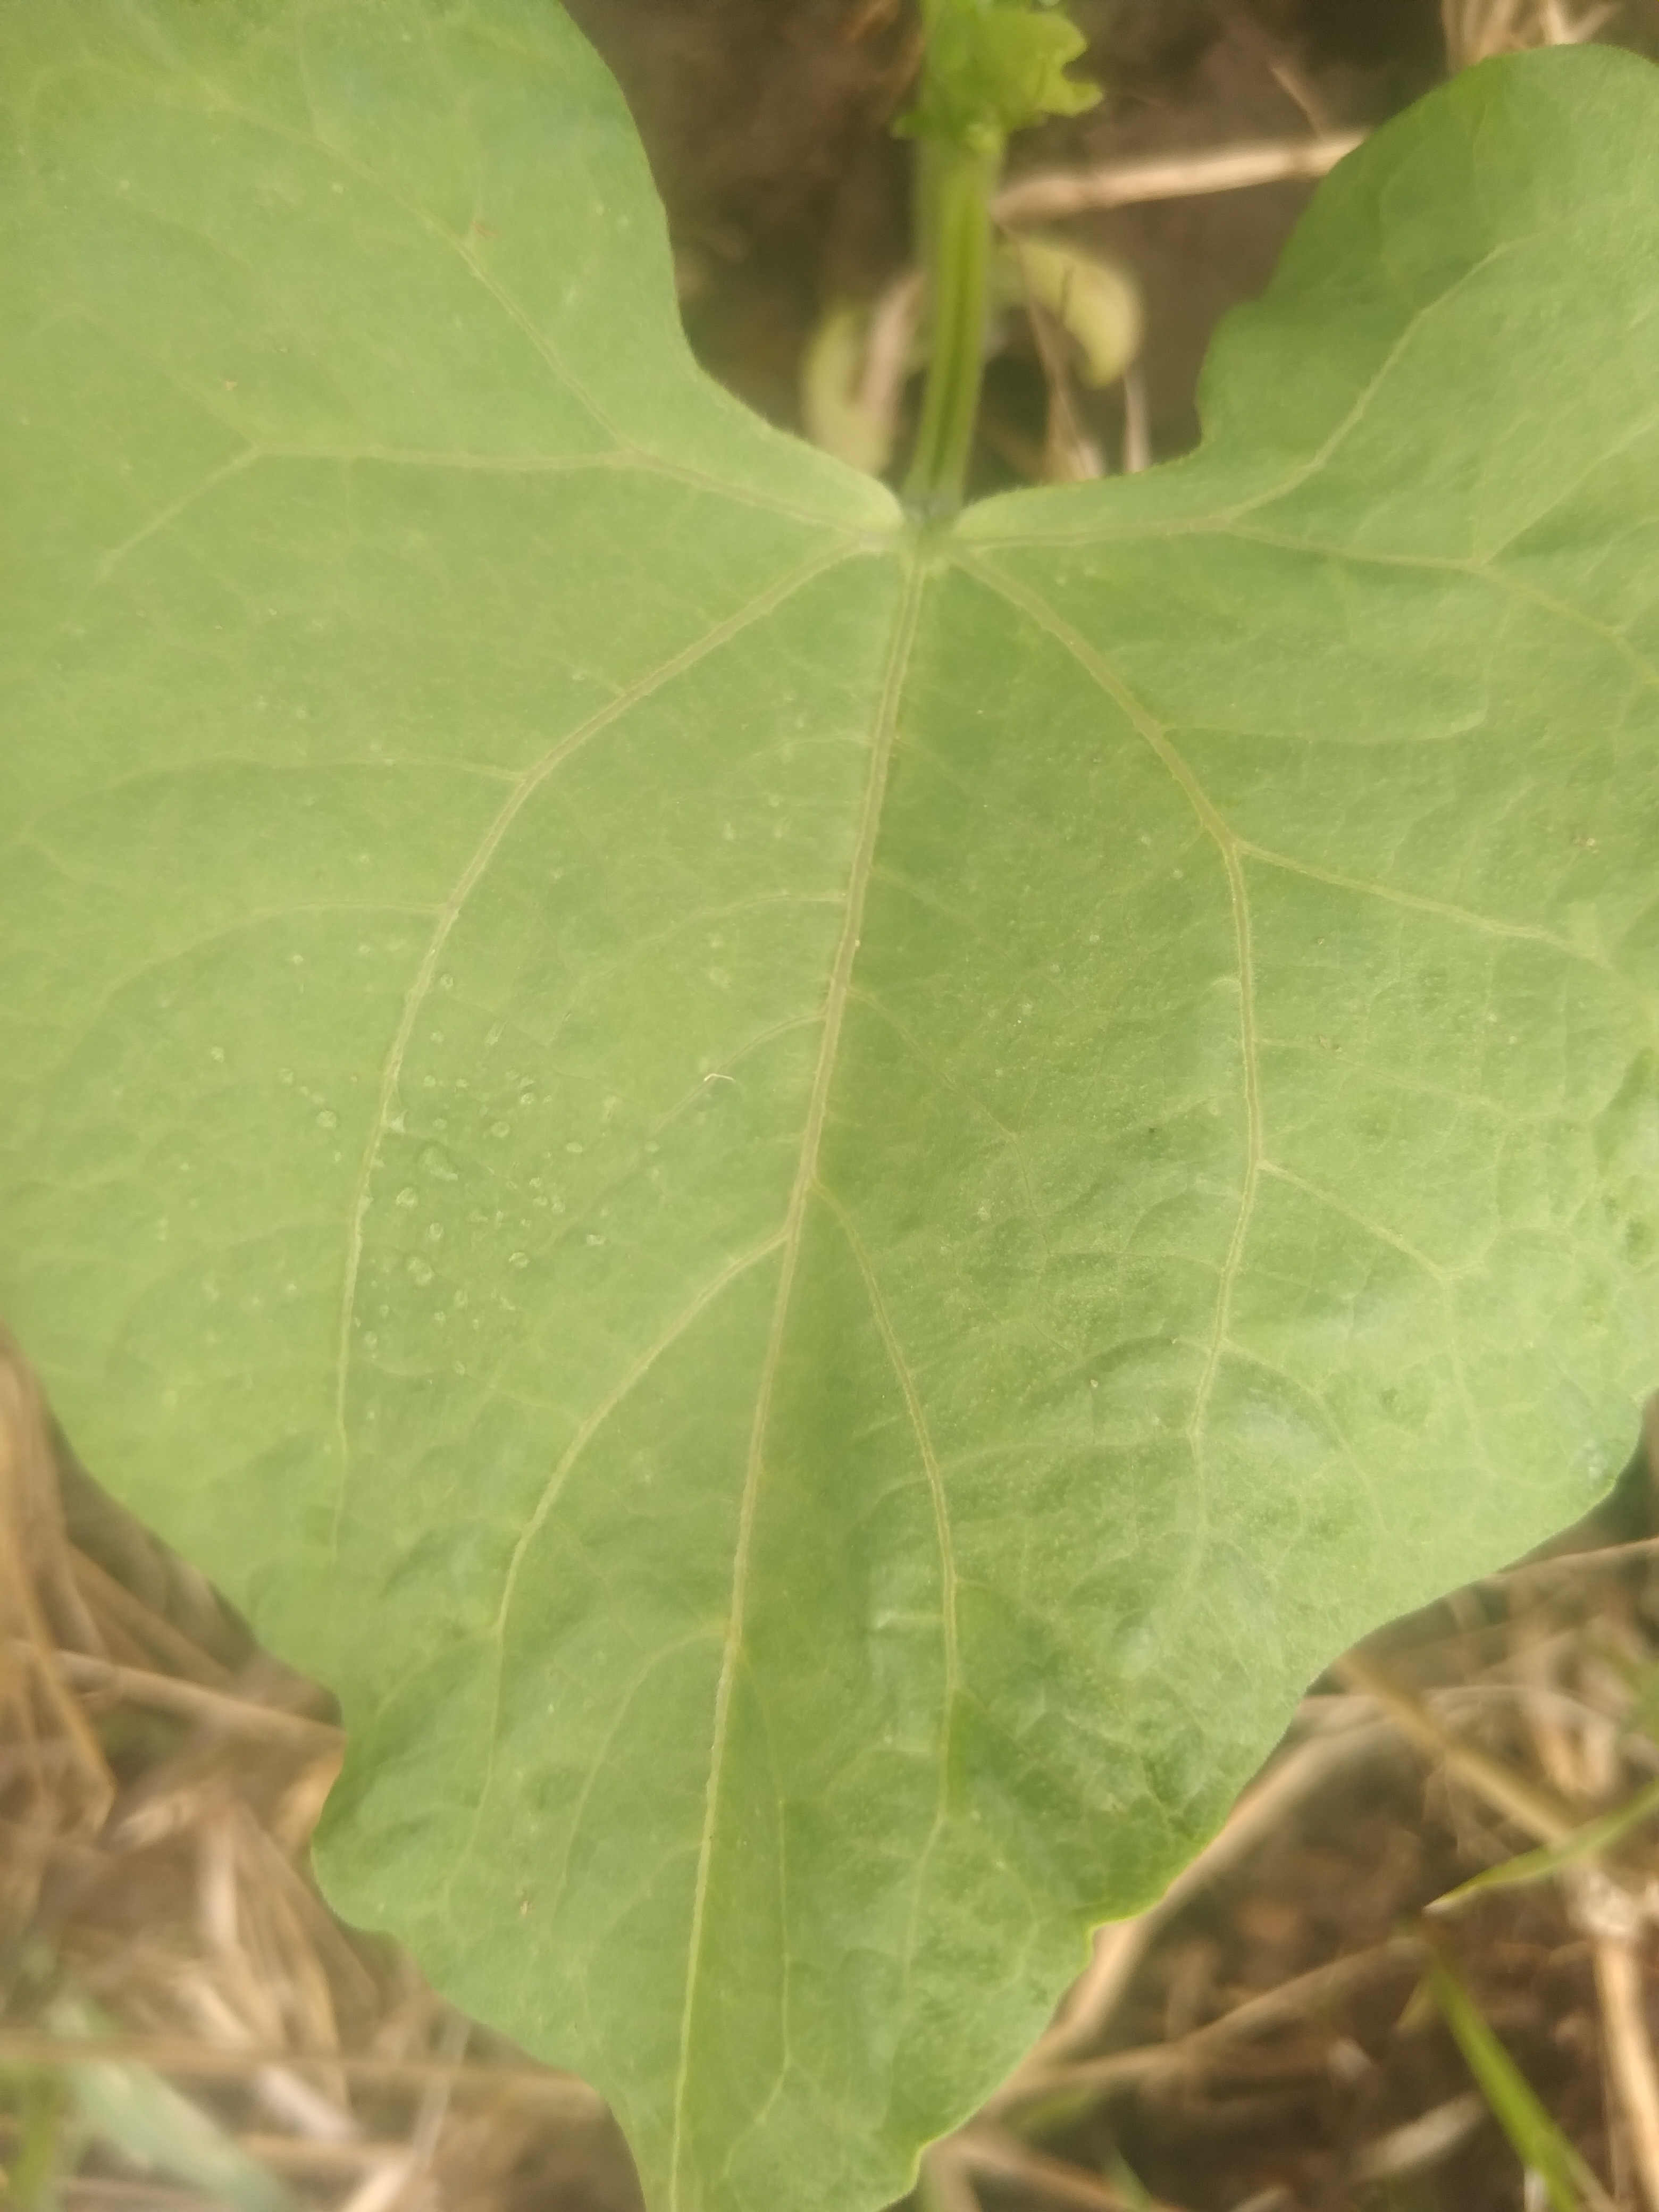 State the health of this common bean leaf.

healthy
